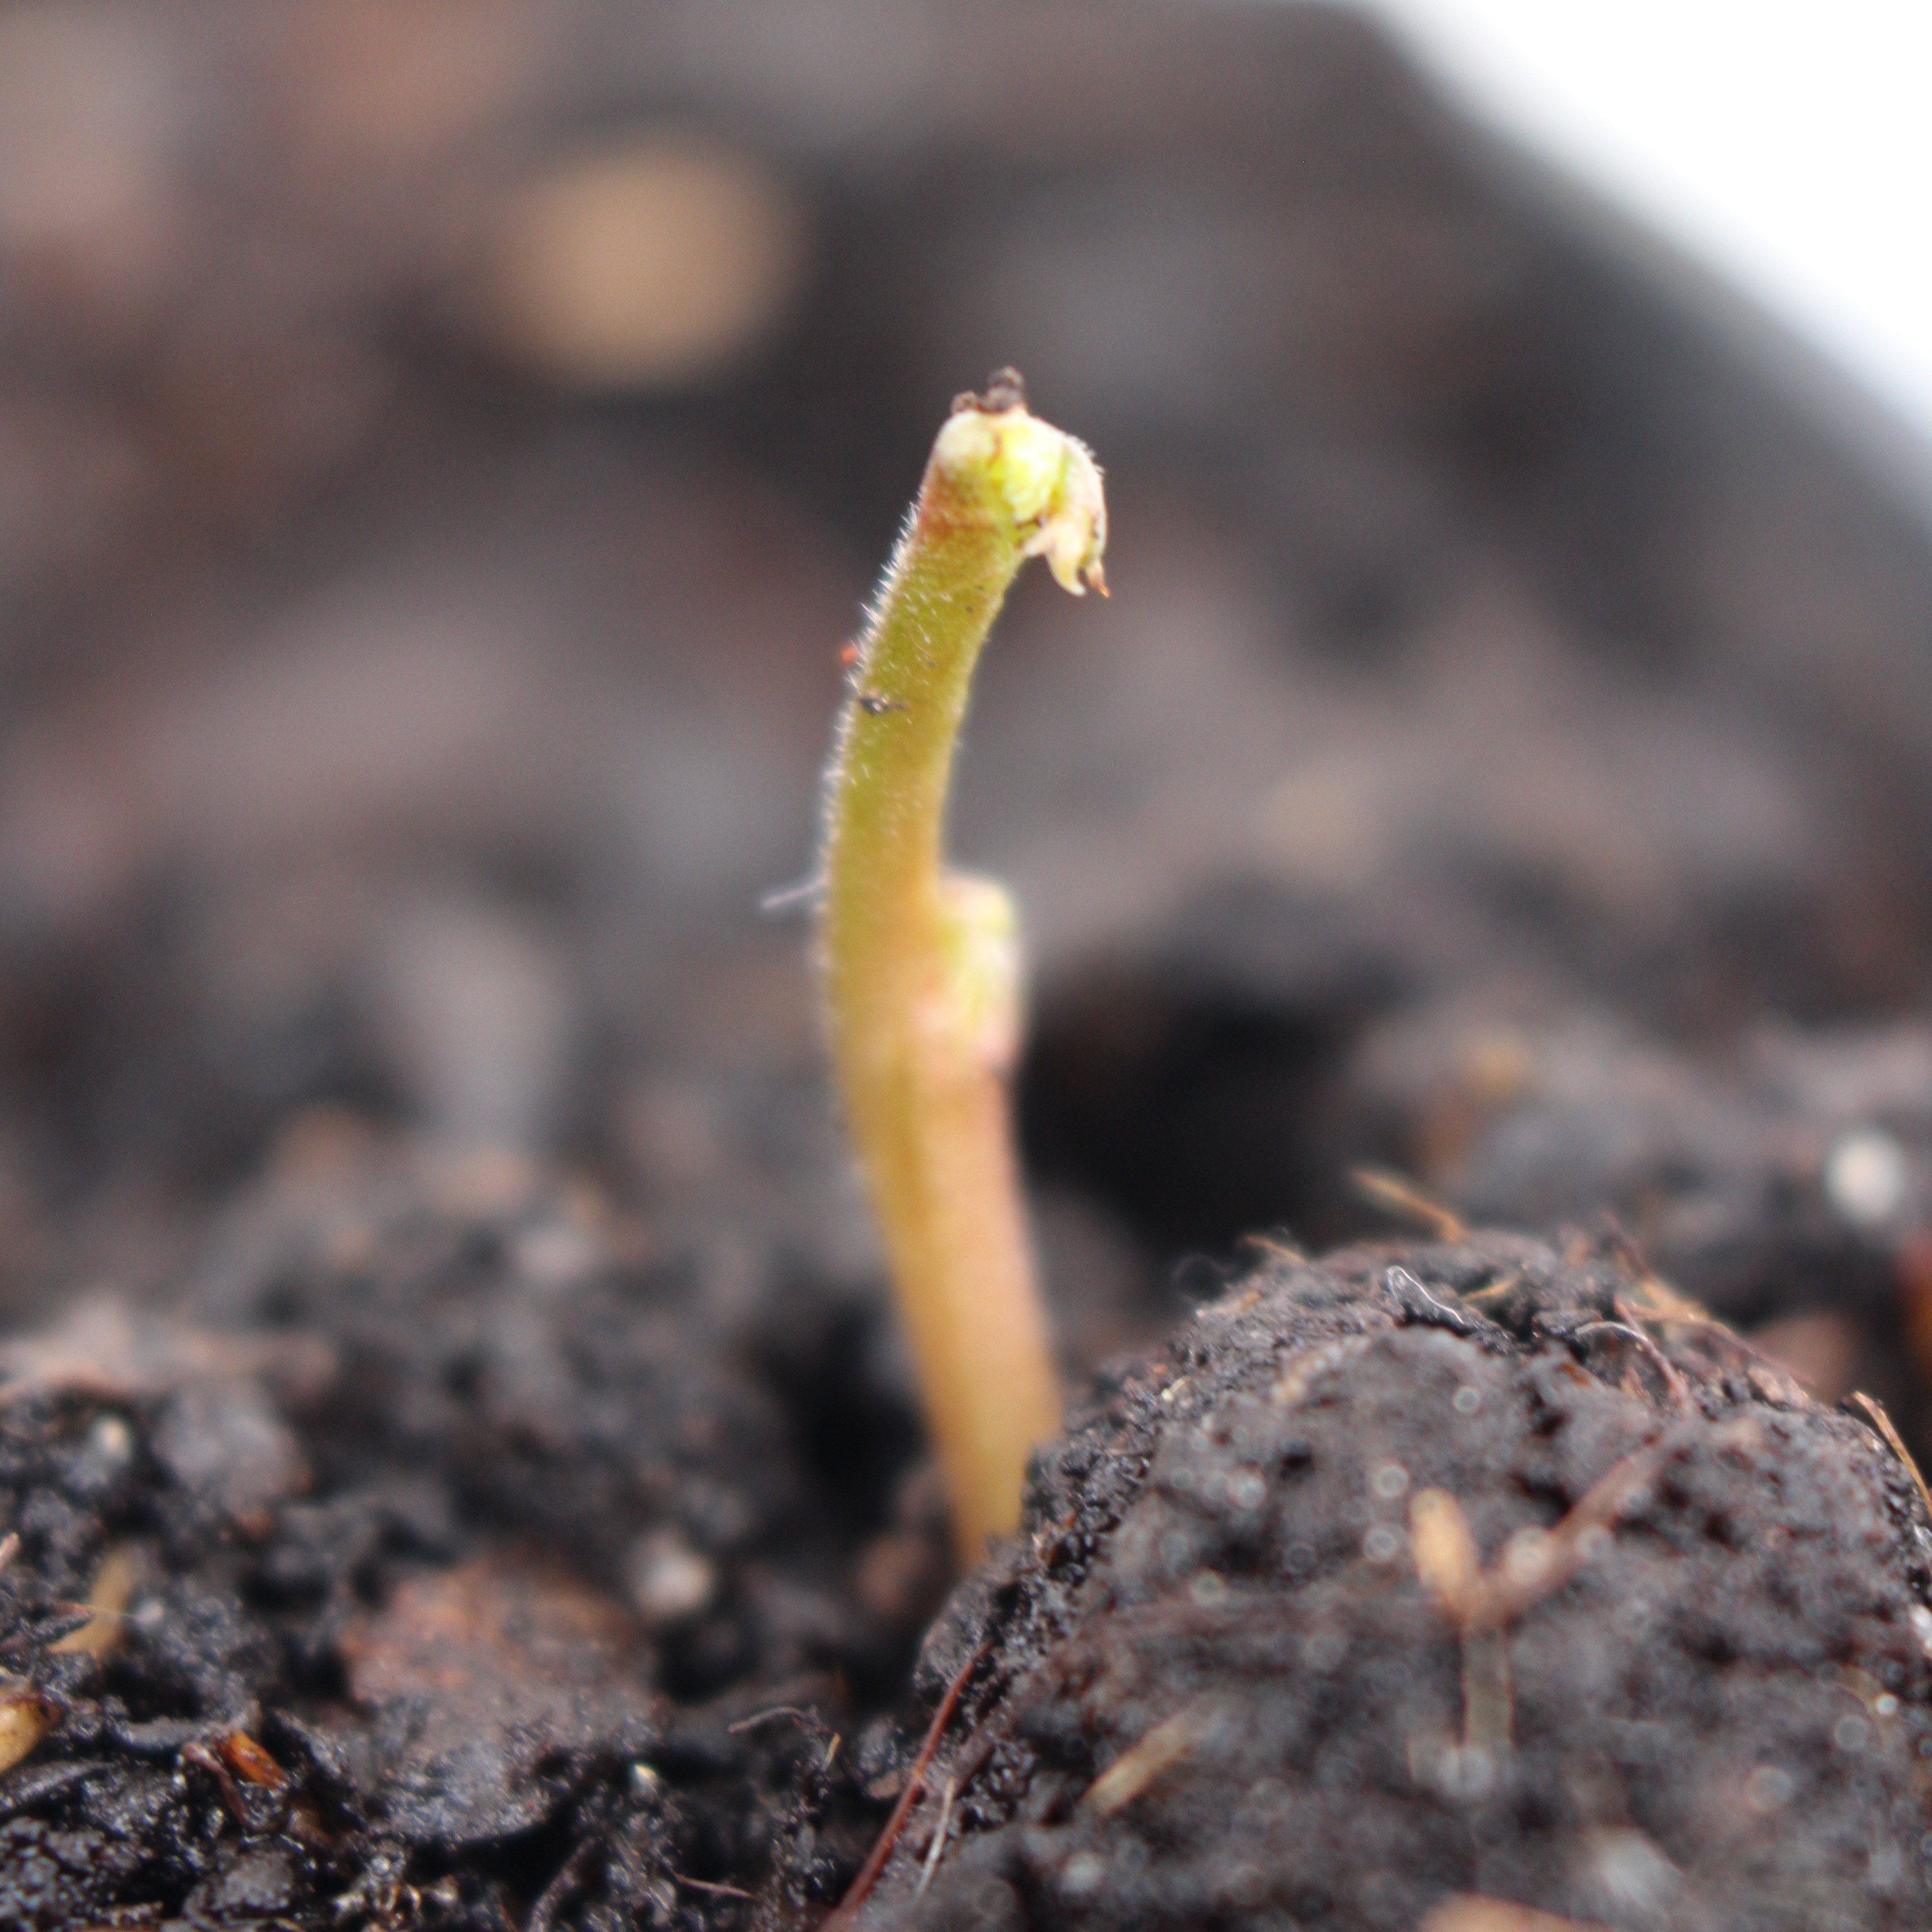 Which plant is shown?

Vicia sativa
